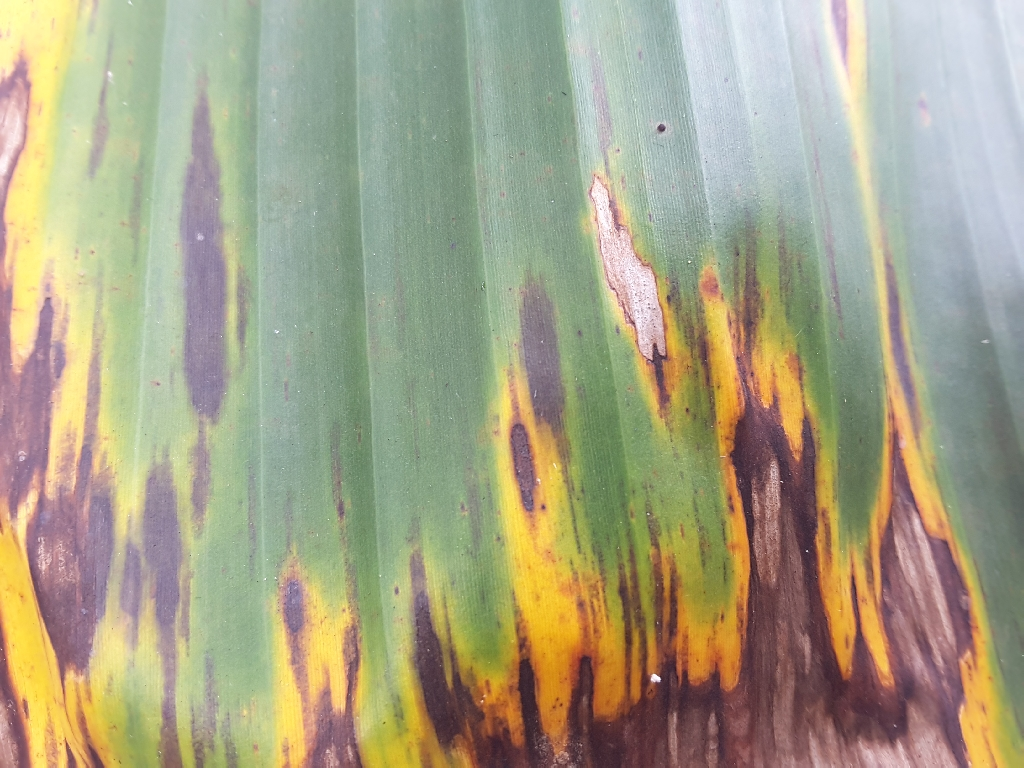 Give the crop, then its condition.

banana, black sigatoka
